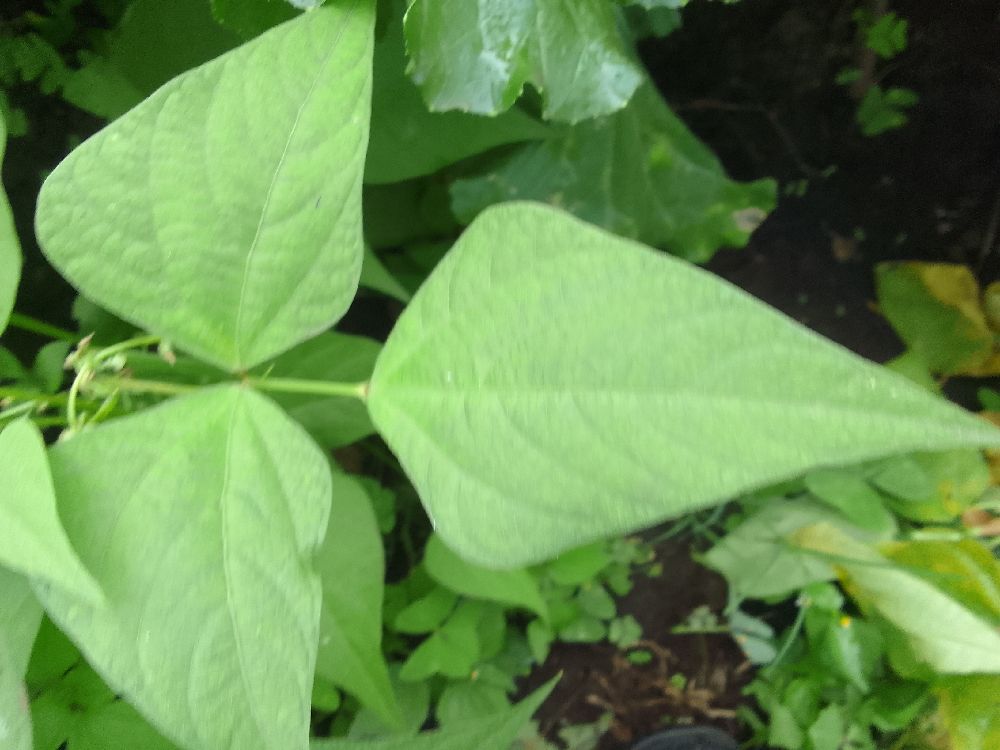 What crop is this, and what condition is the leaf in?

common bean, healthy
